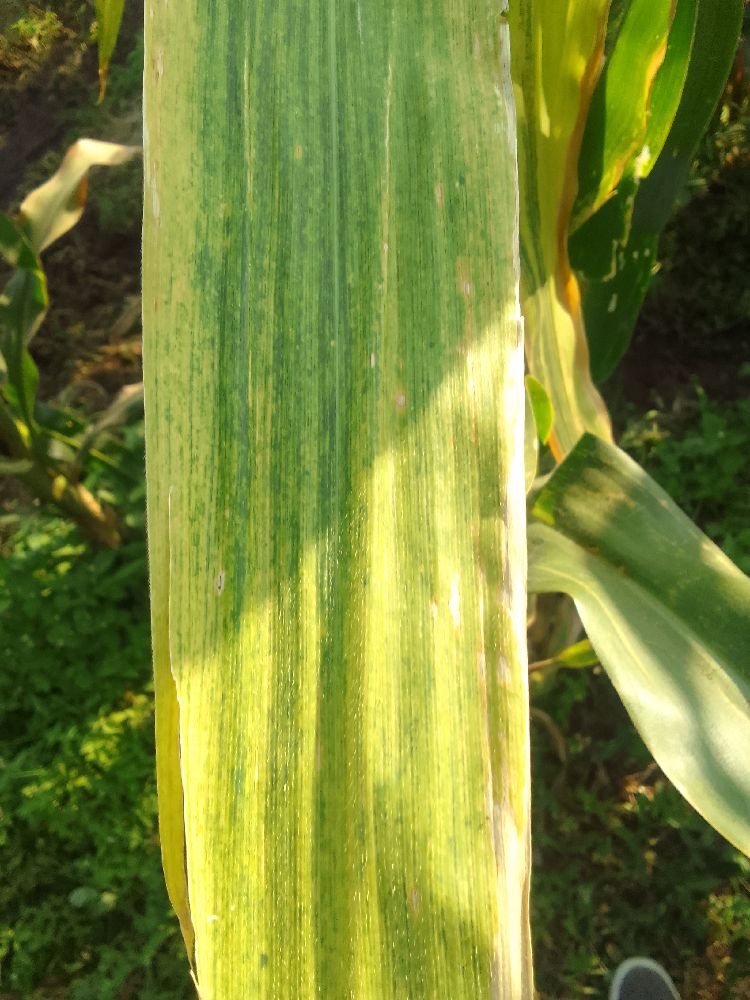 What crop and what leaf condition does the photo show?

maize, maize lethal necrosis
